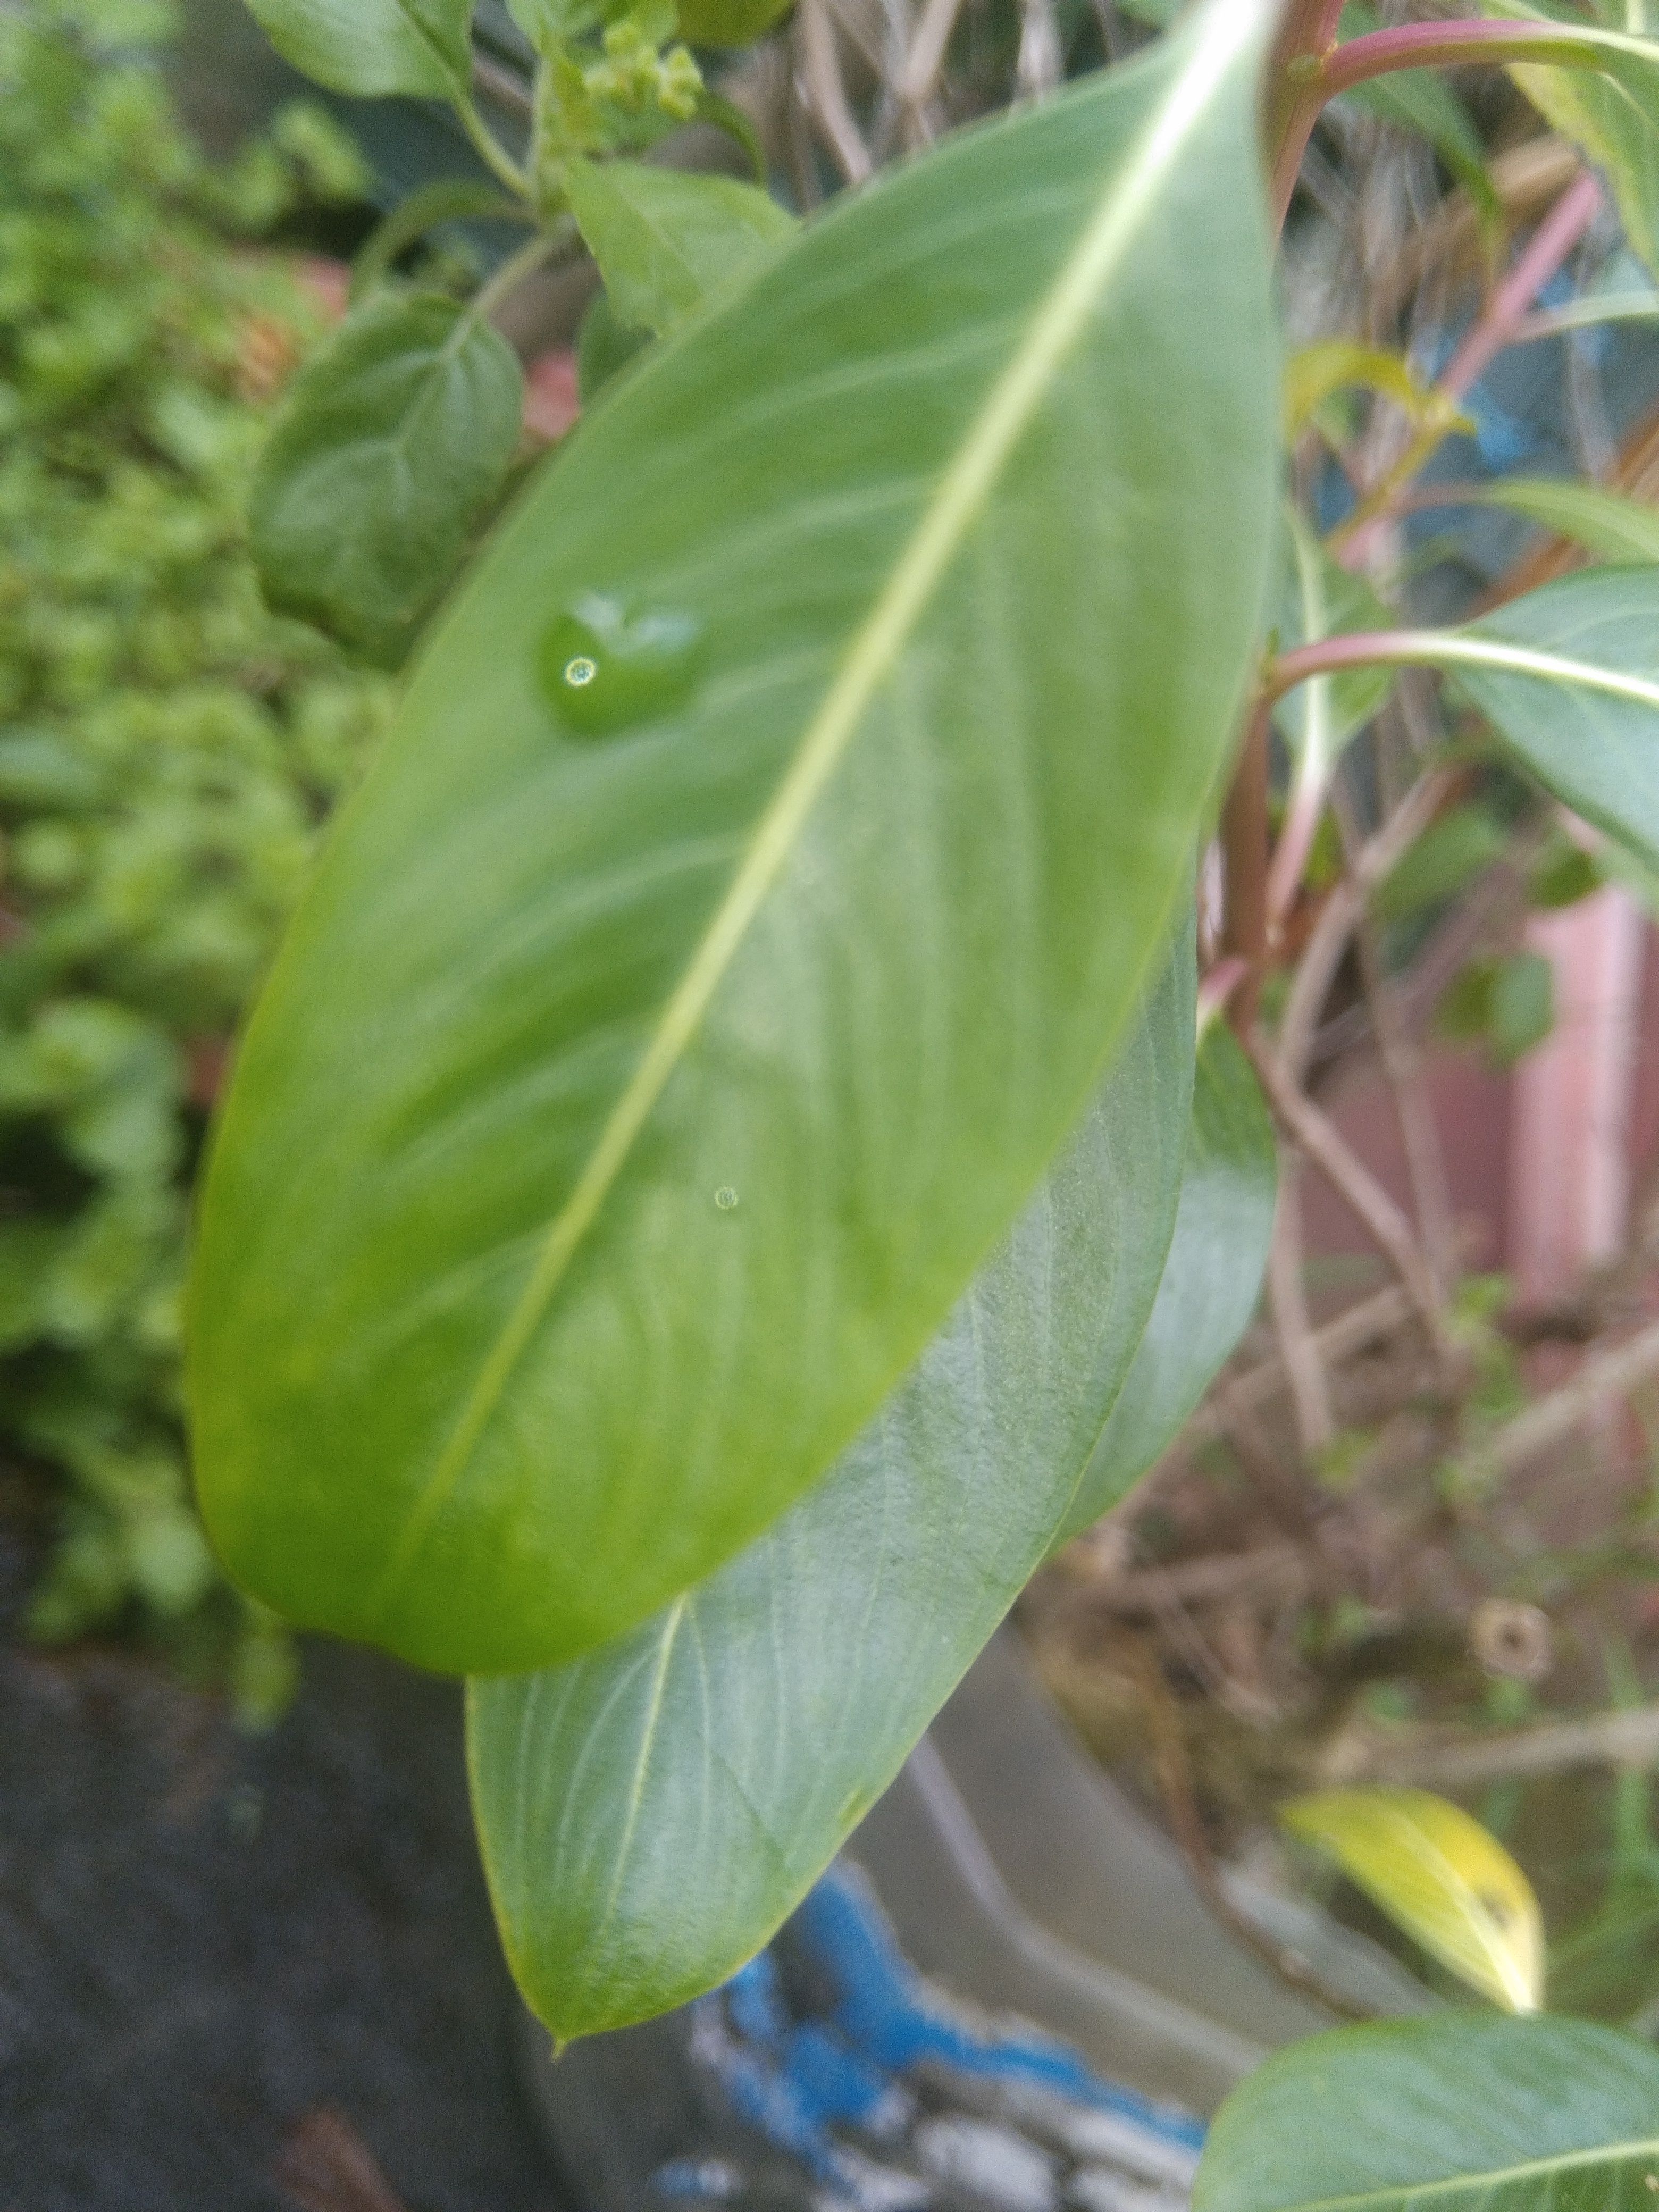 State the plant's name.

rose periwinkle
